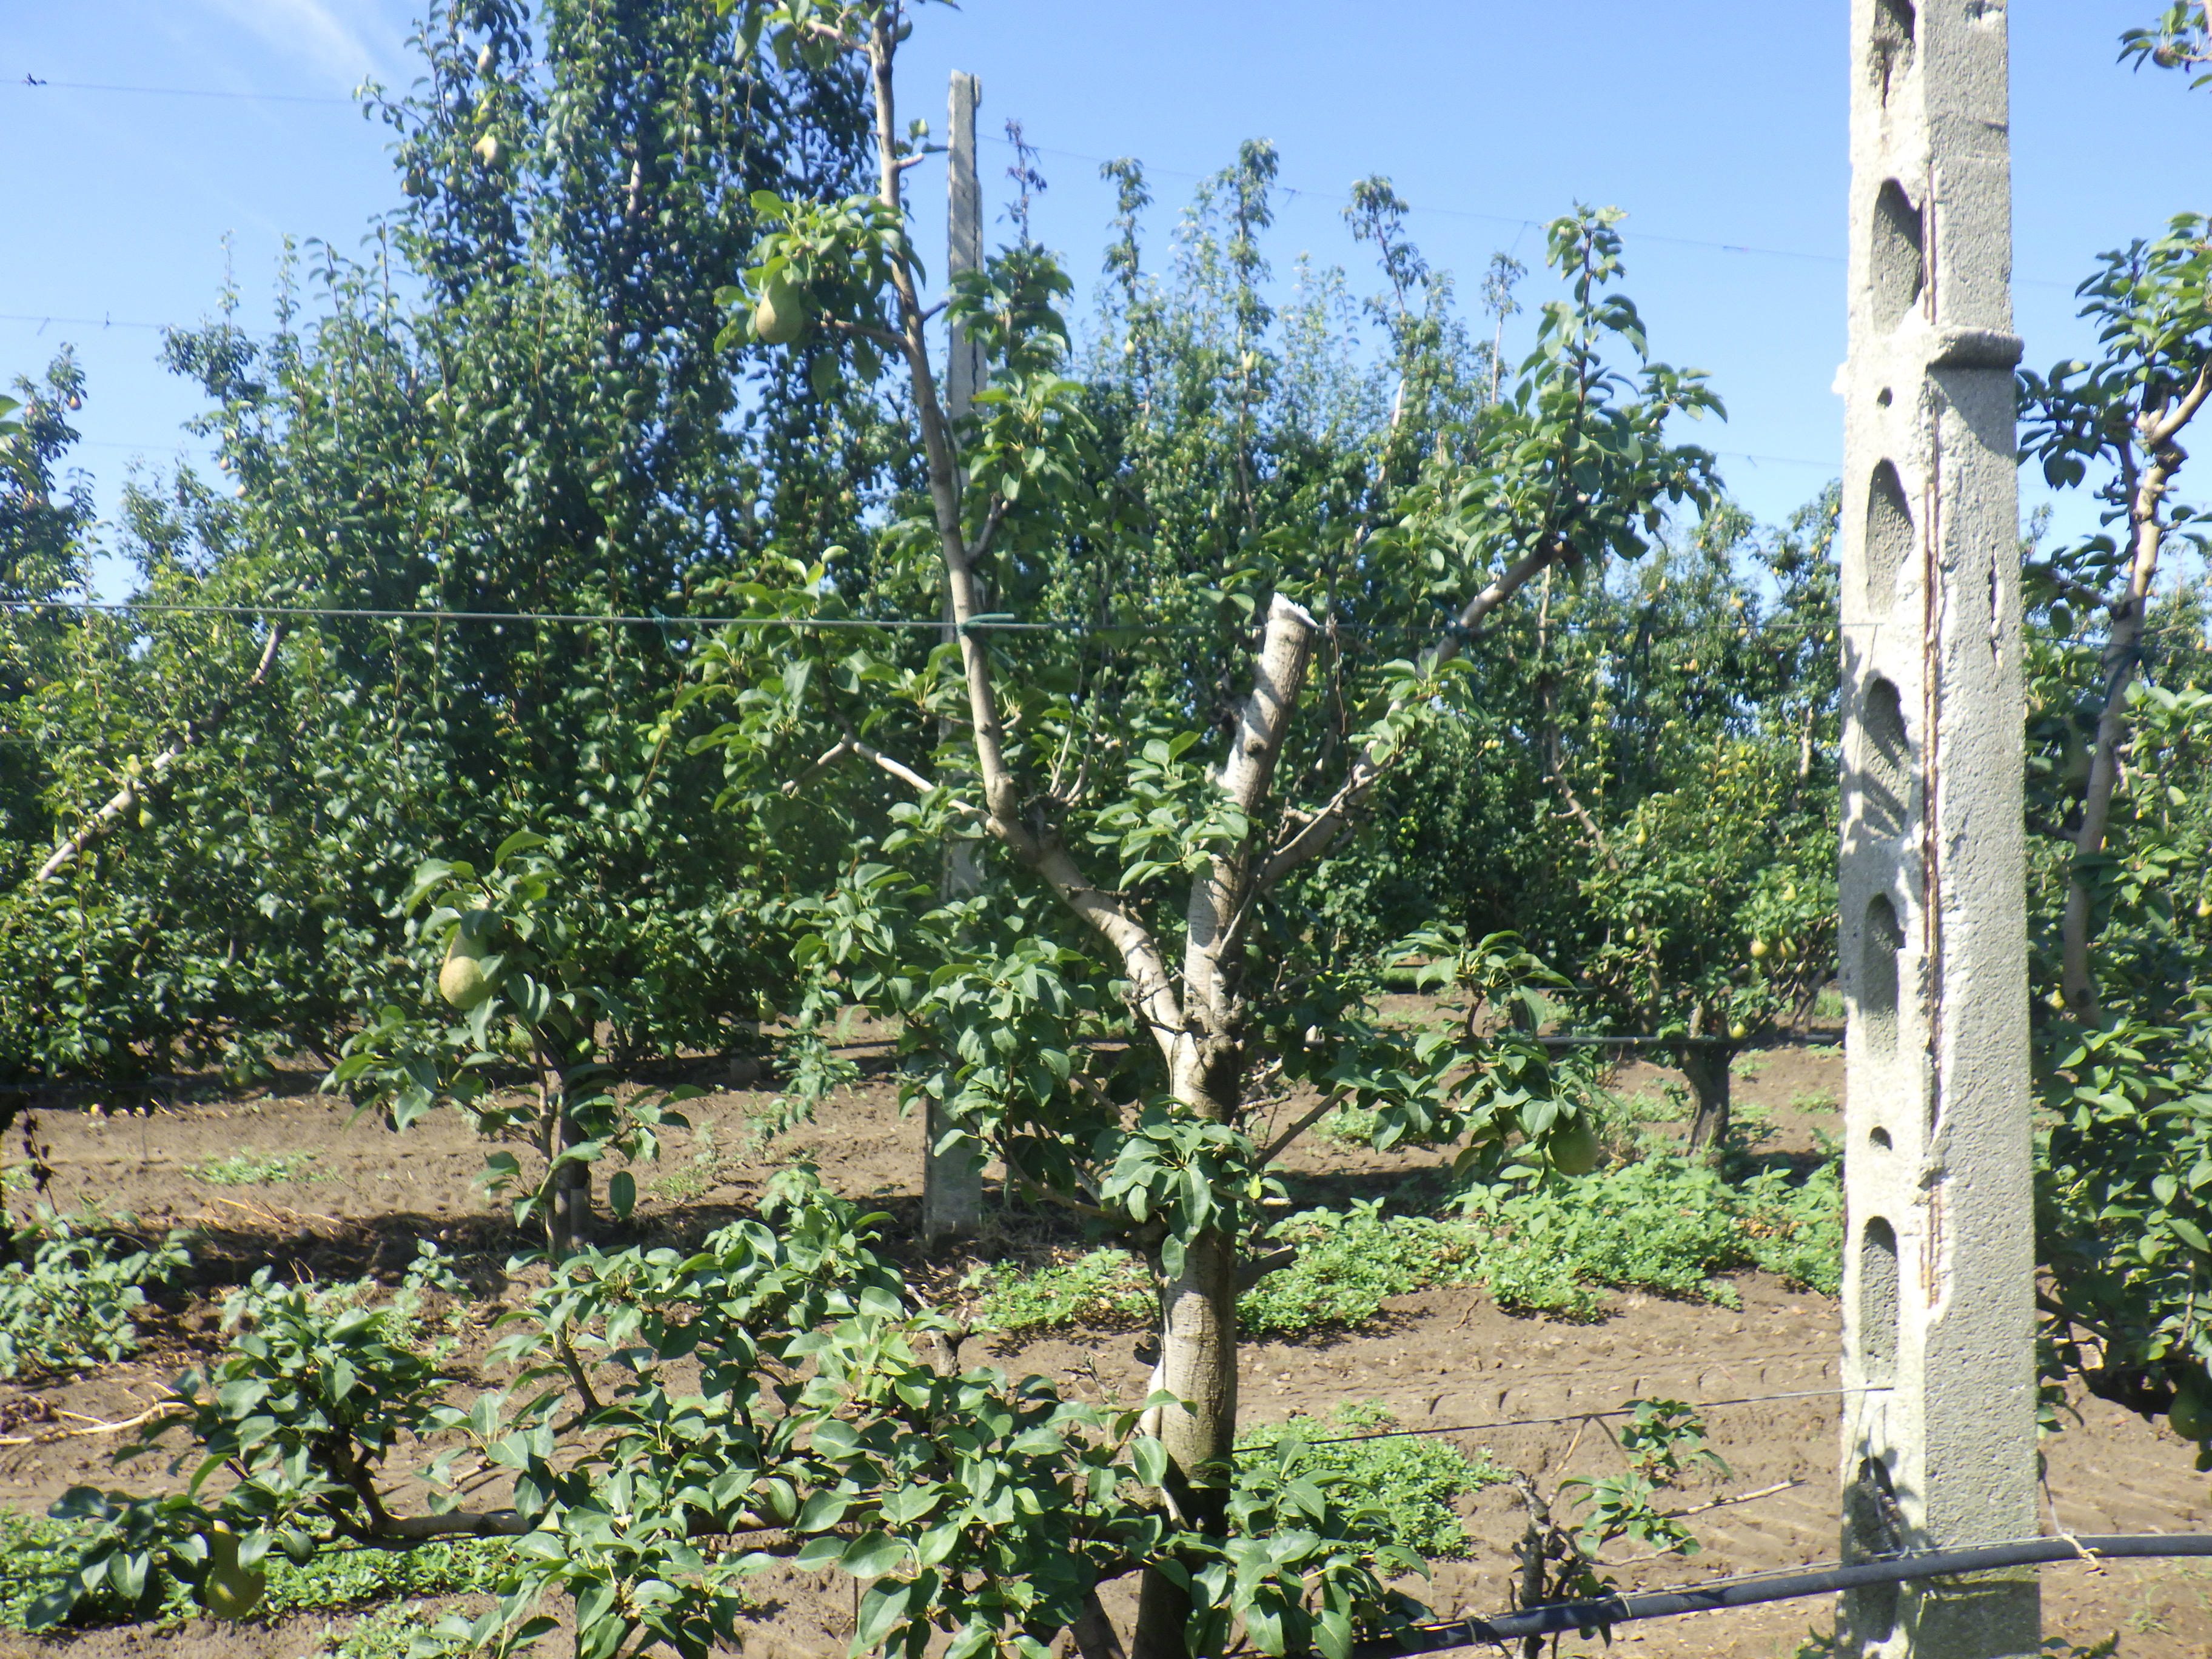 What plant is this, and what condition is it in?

pear, healthy
